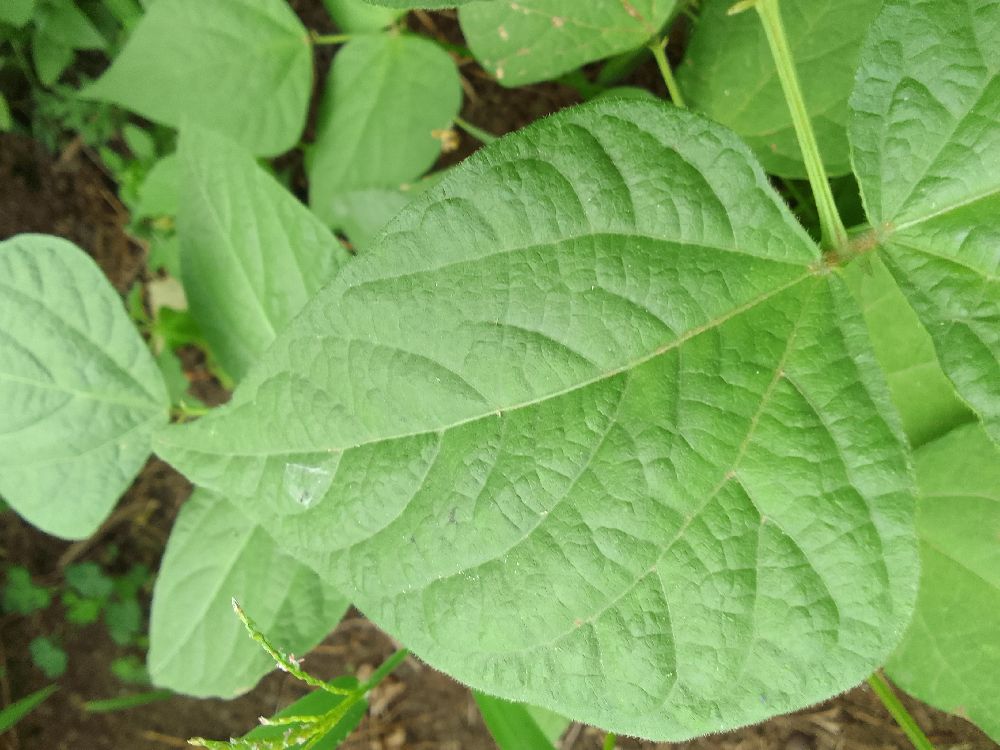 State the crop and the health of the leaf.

common bean, healthy
